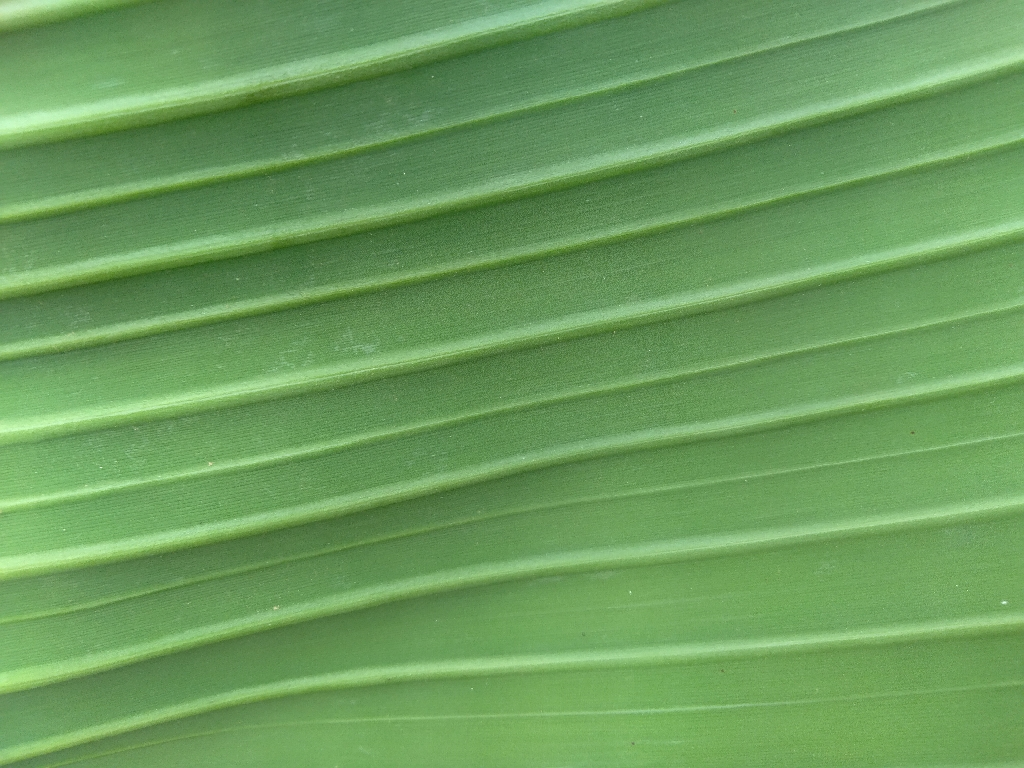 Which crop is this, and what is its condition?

banana, healthy
